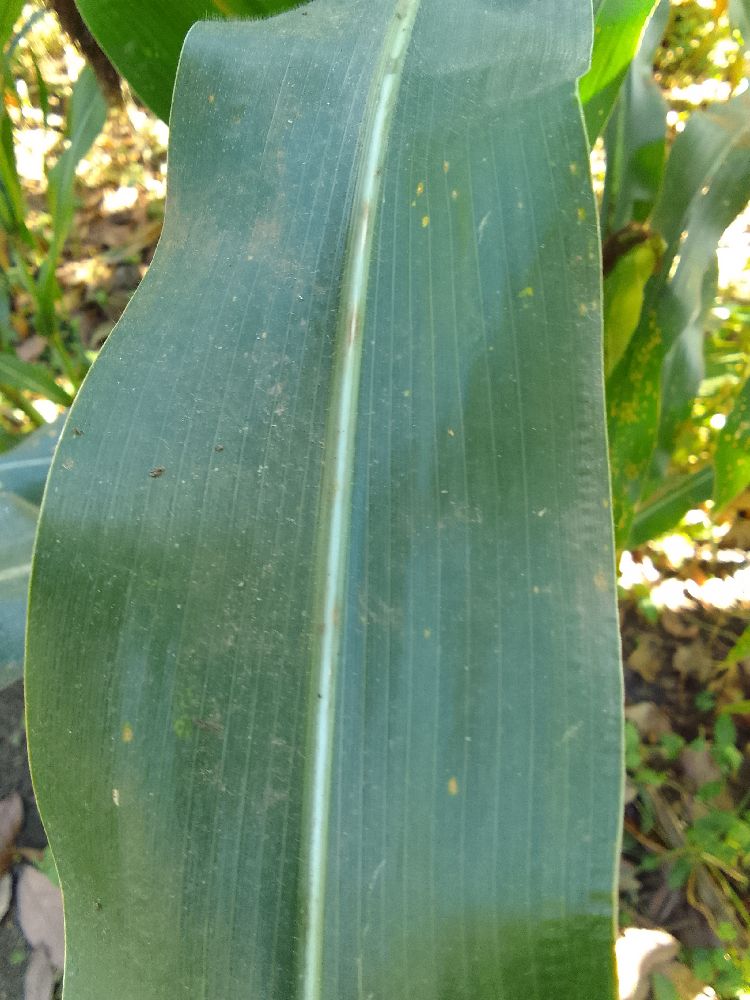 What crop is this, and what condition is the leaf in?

maize, healthy
